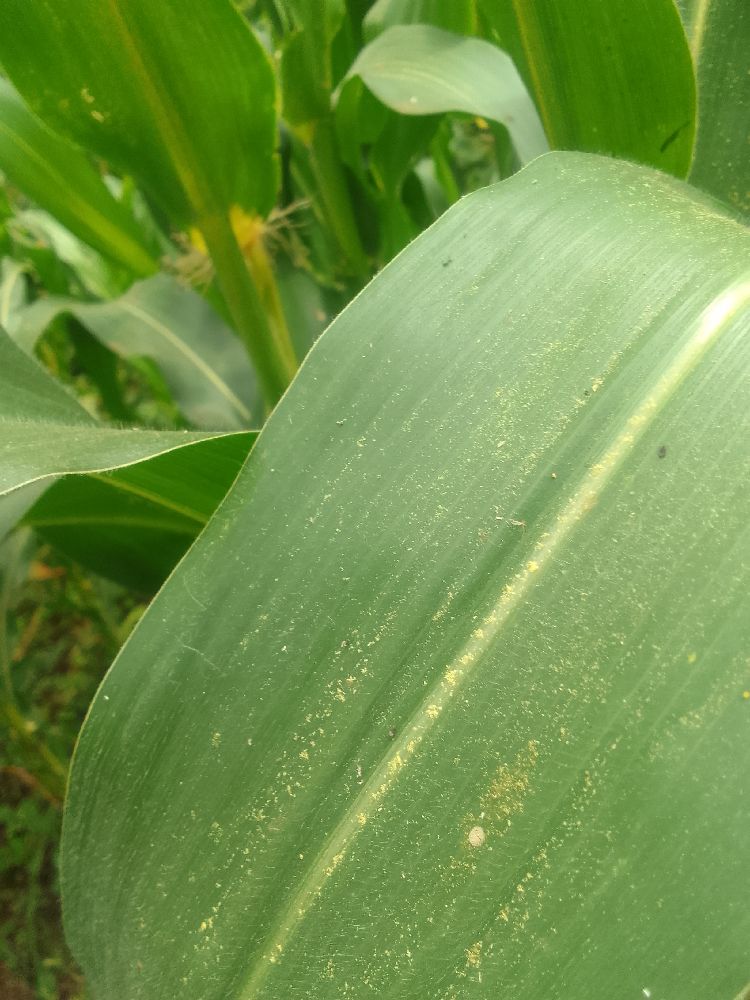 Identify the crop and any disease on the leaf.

maize, healthy
